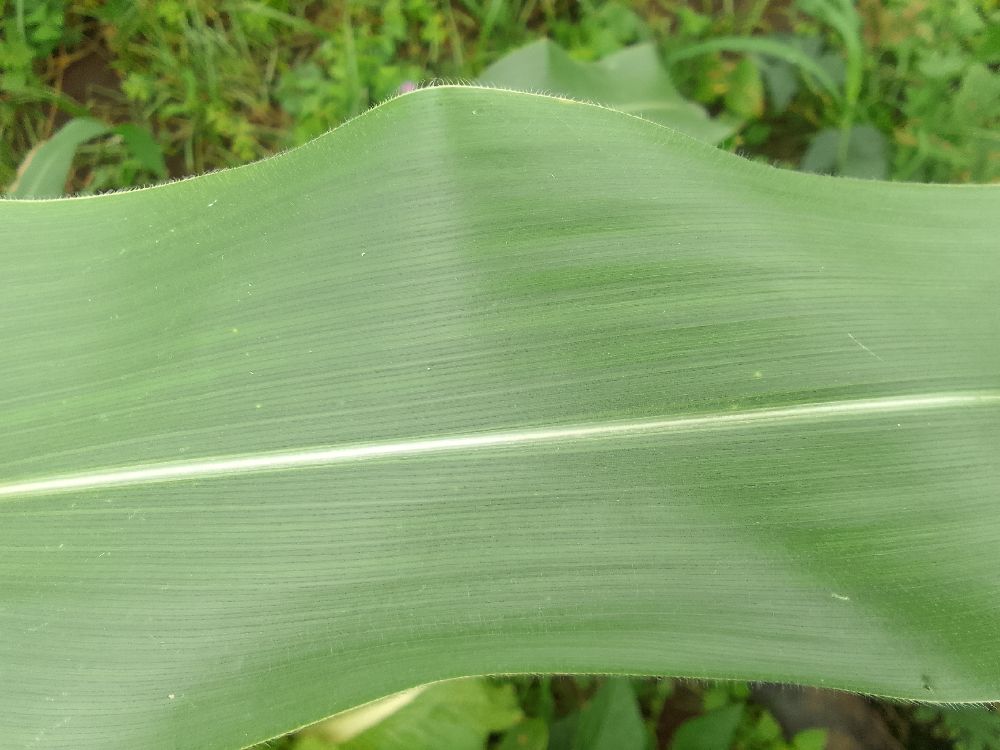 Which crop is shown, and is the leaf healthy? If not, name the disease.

maize, healthy
